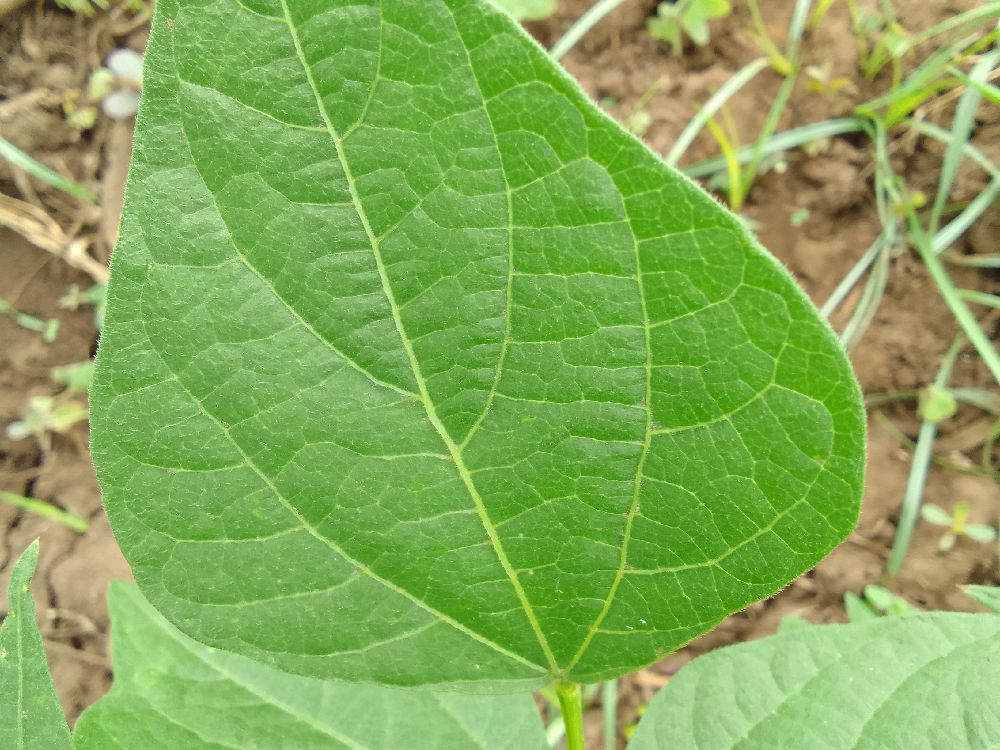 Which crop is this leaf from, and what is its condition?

common bean, healthy
